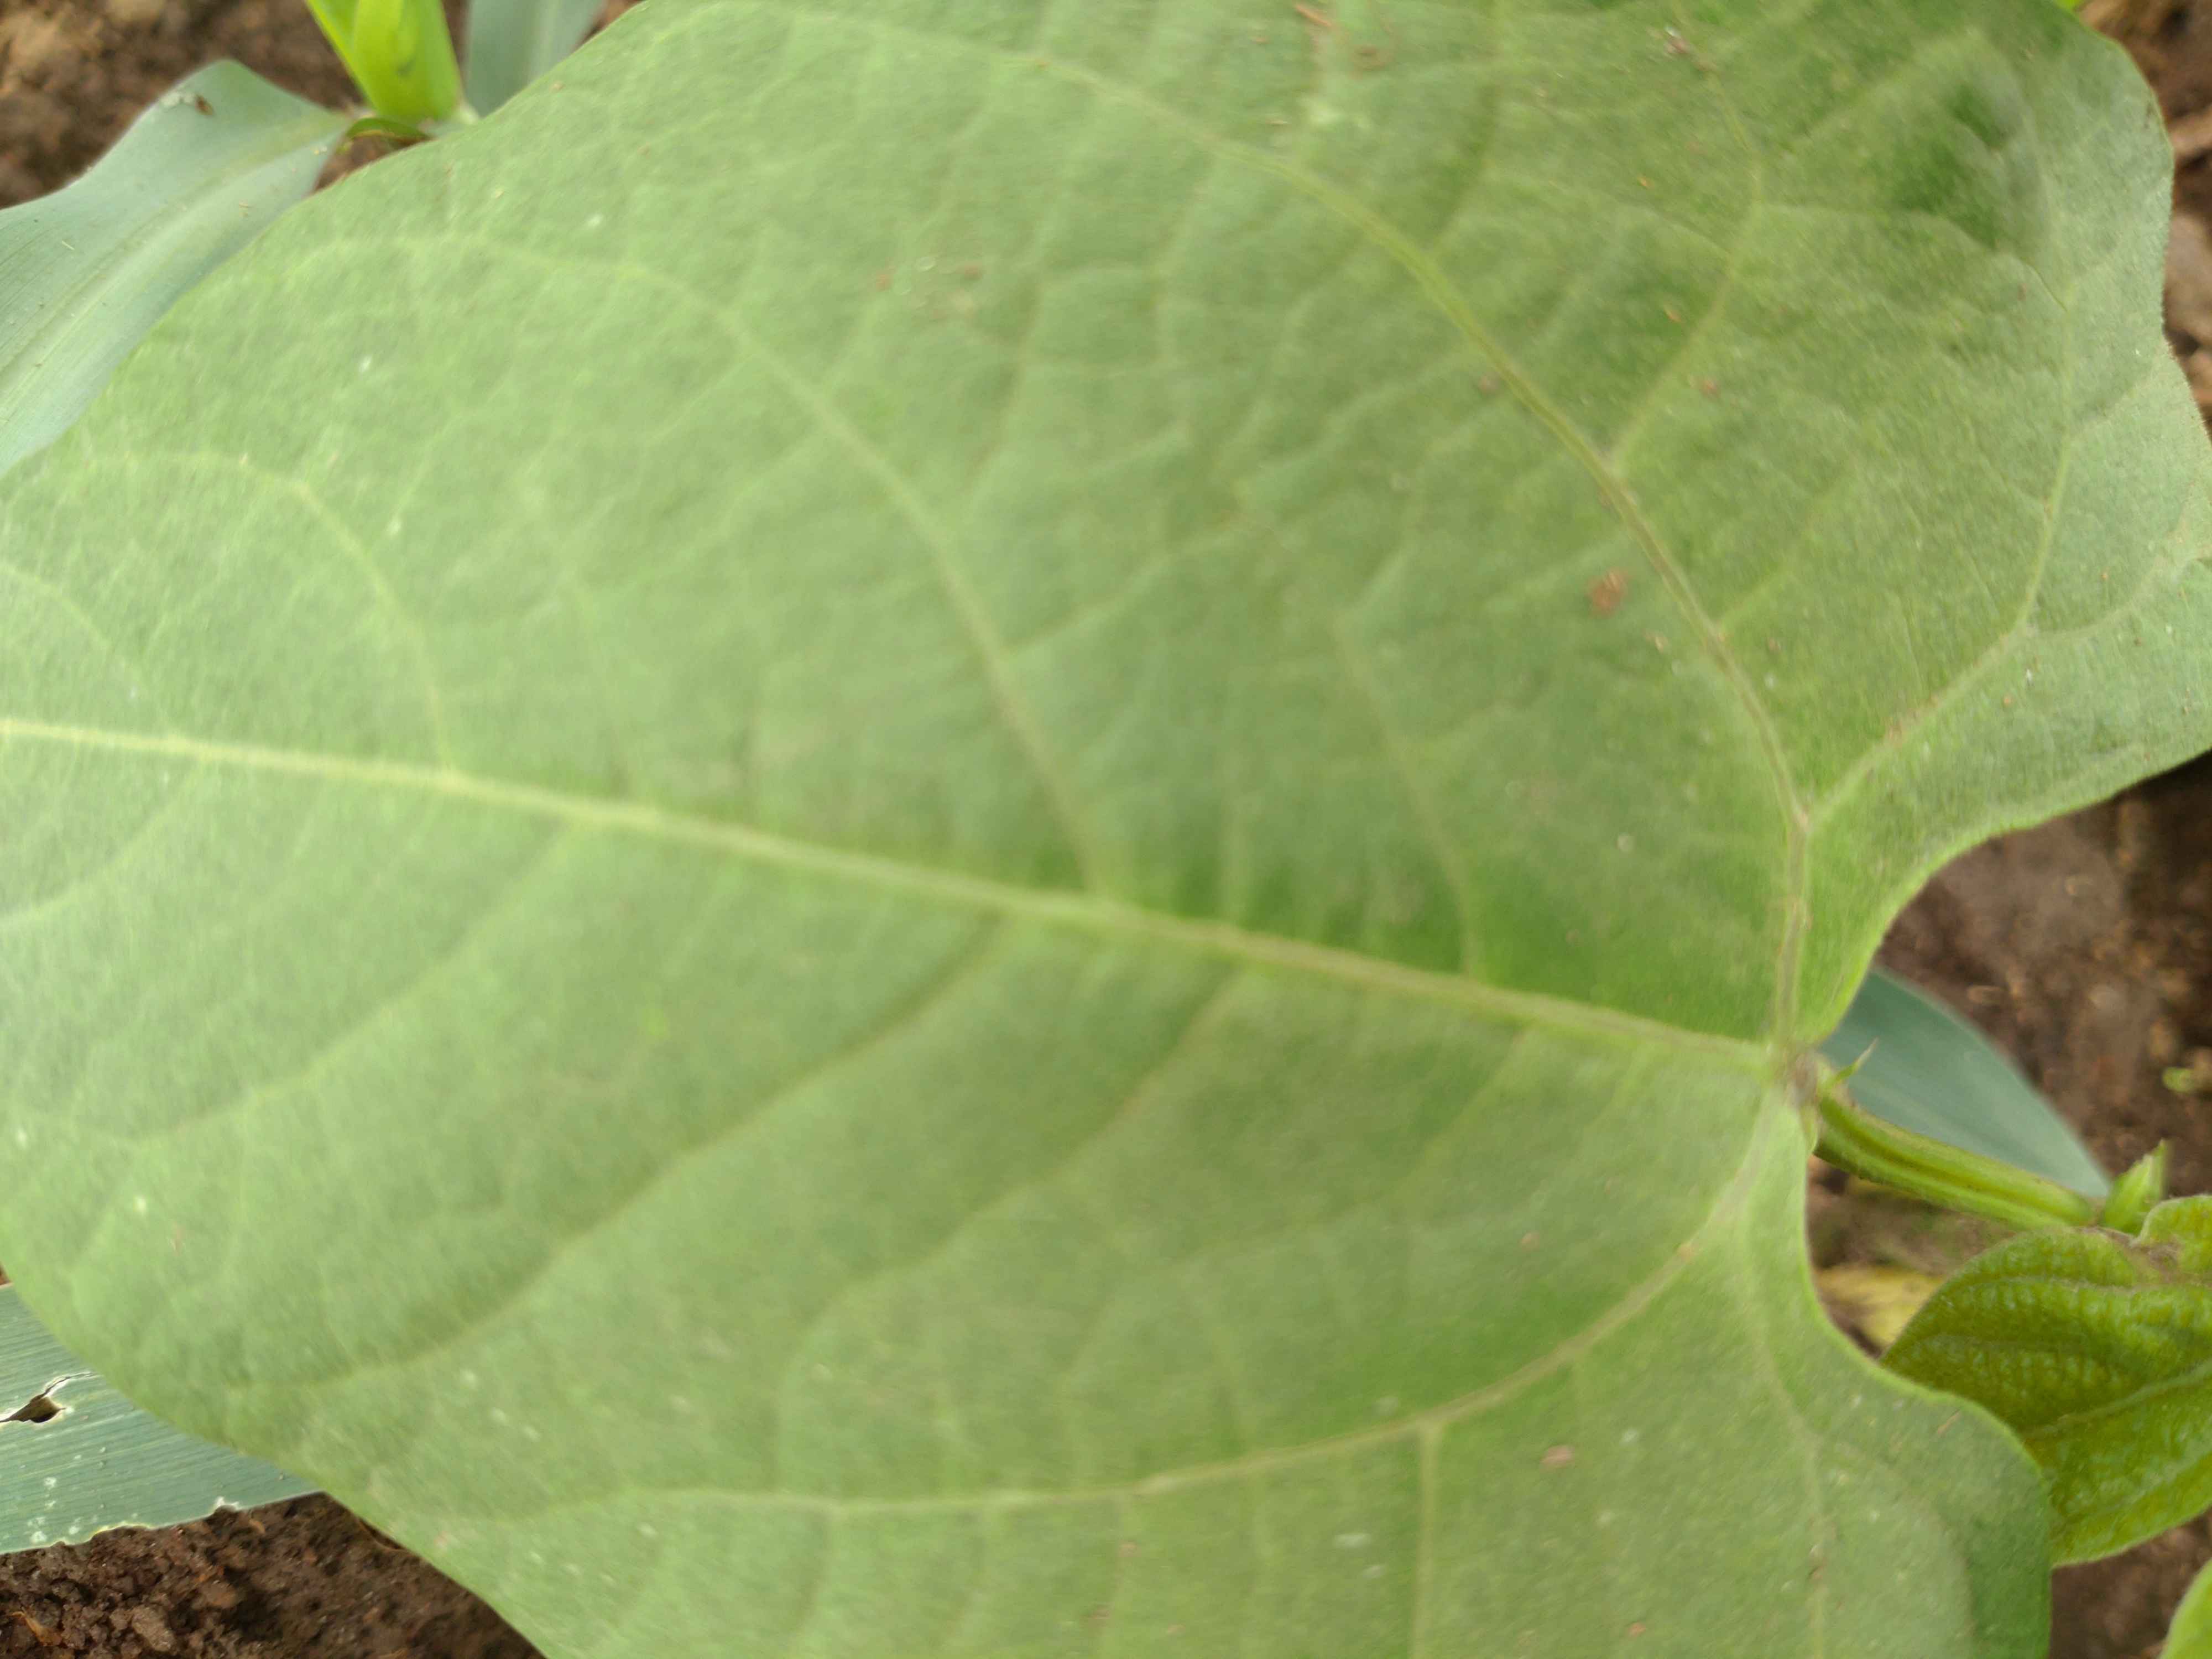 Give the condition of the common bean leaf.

healthy
